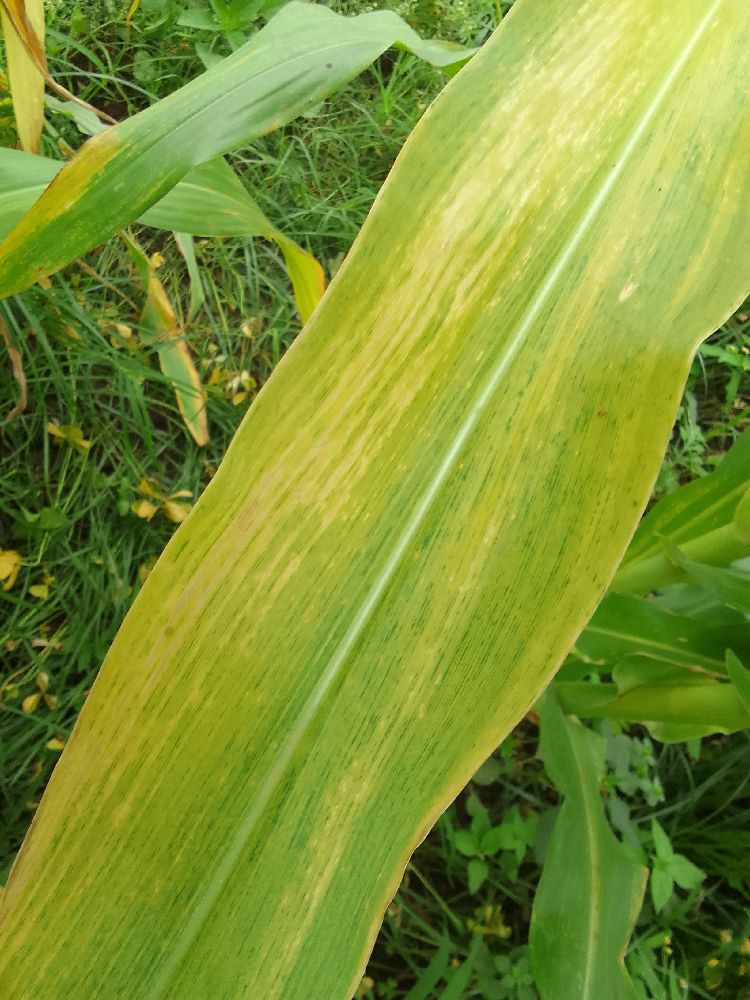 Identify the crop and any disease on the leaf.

maize, maize lethal necrosis
